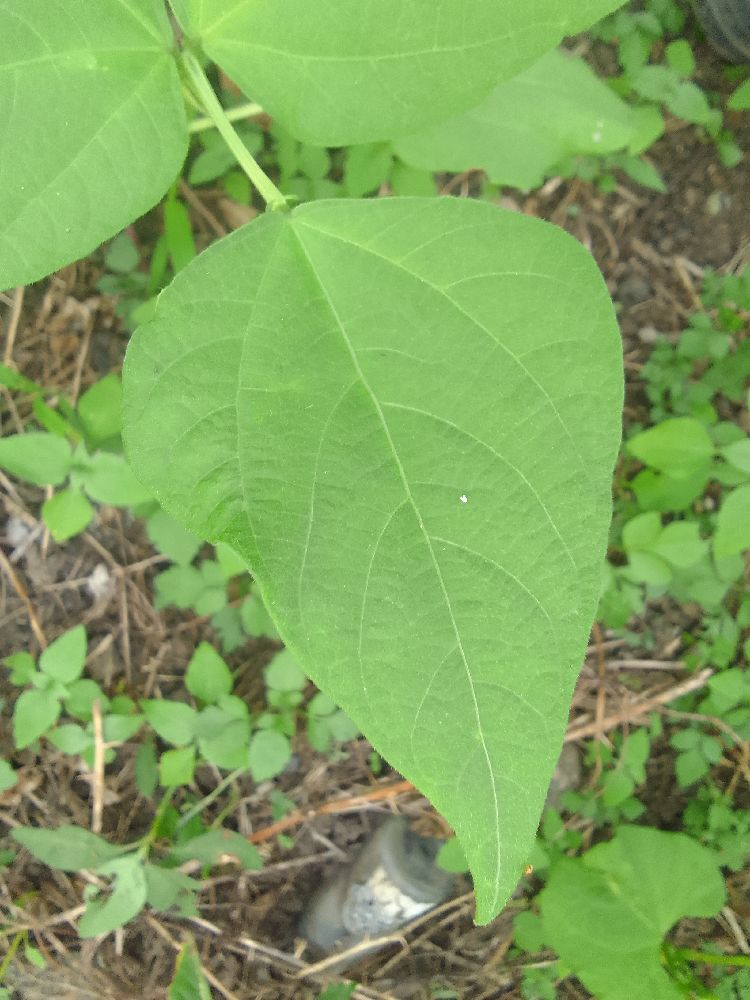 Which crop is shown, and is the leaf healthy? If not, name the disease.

common bean, healthy
